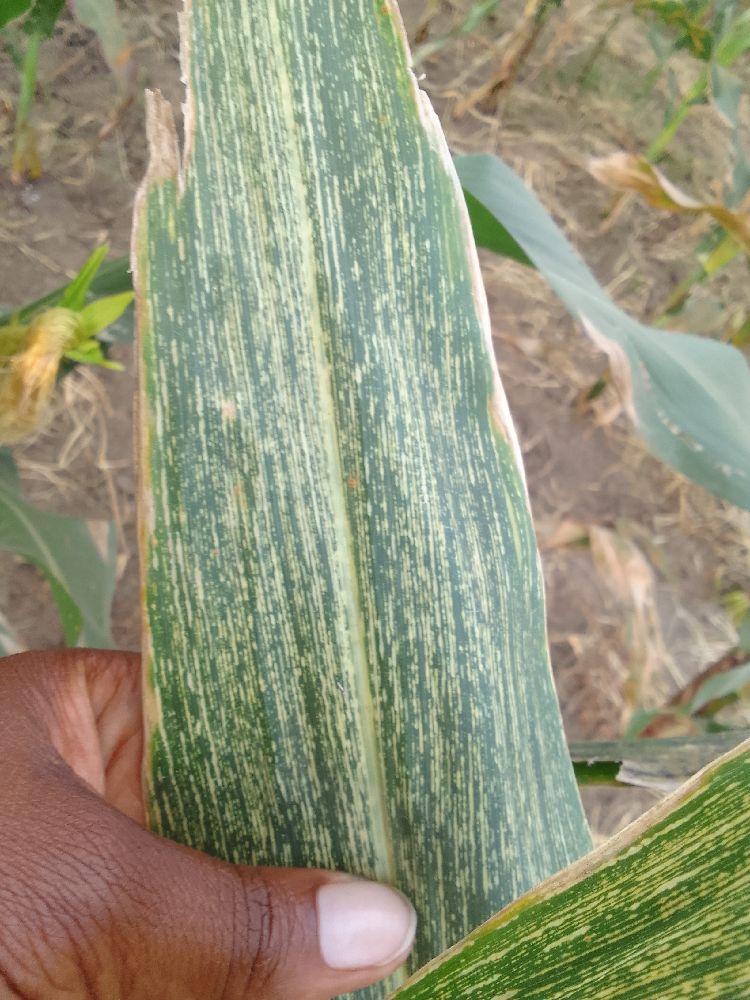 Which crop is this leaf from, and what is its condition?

maize, maize streak virus
